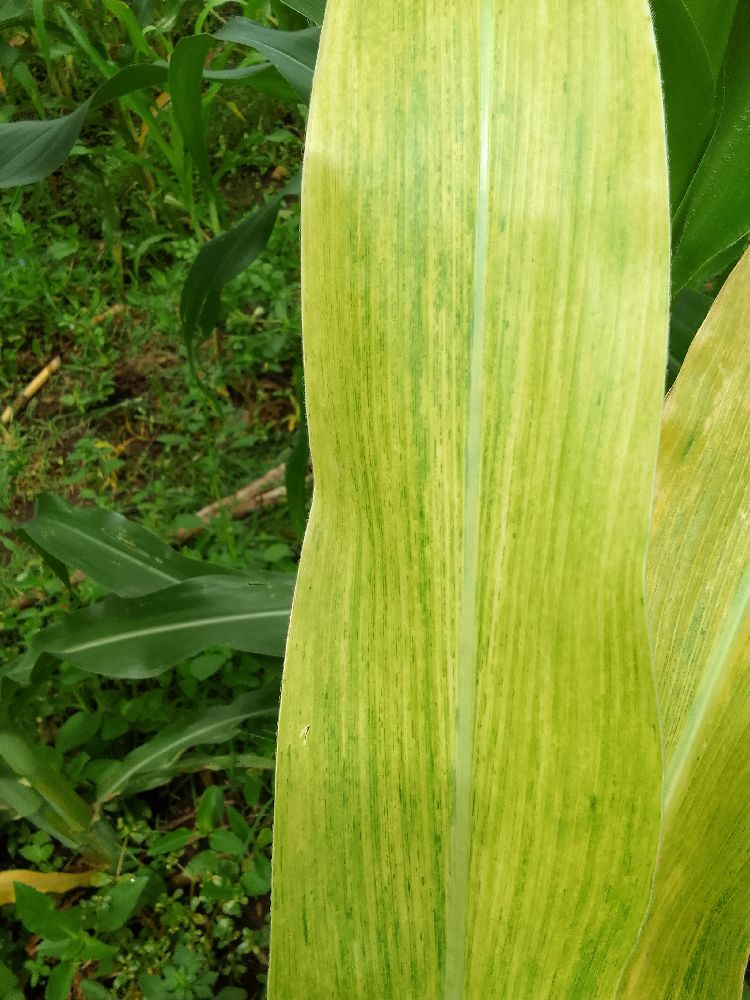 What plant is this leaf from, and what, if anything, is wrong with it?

maize, maize lethal necrosis
